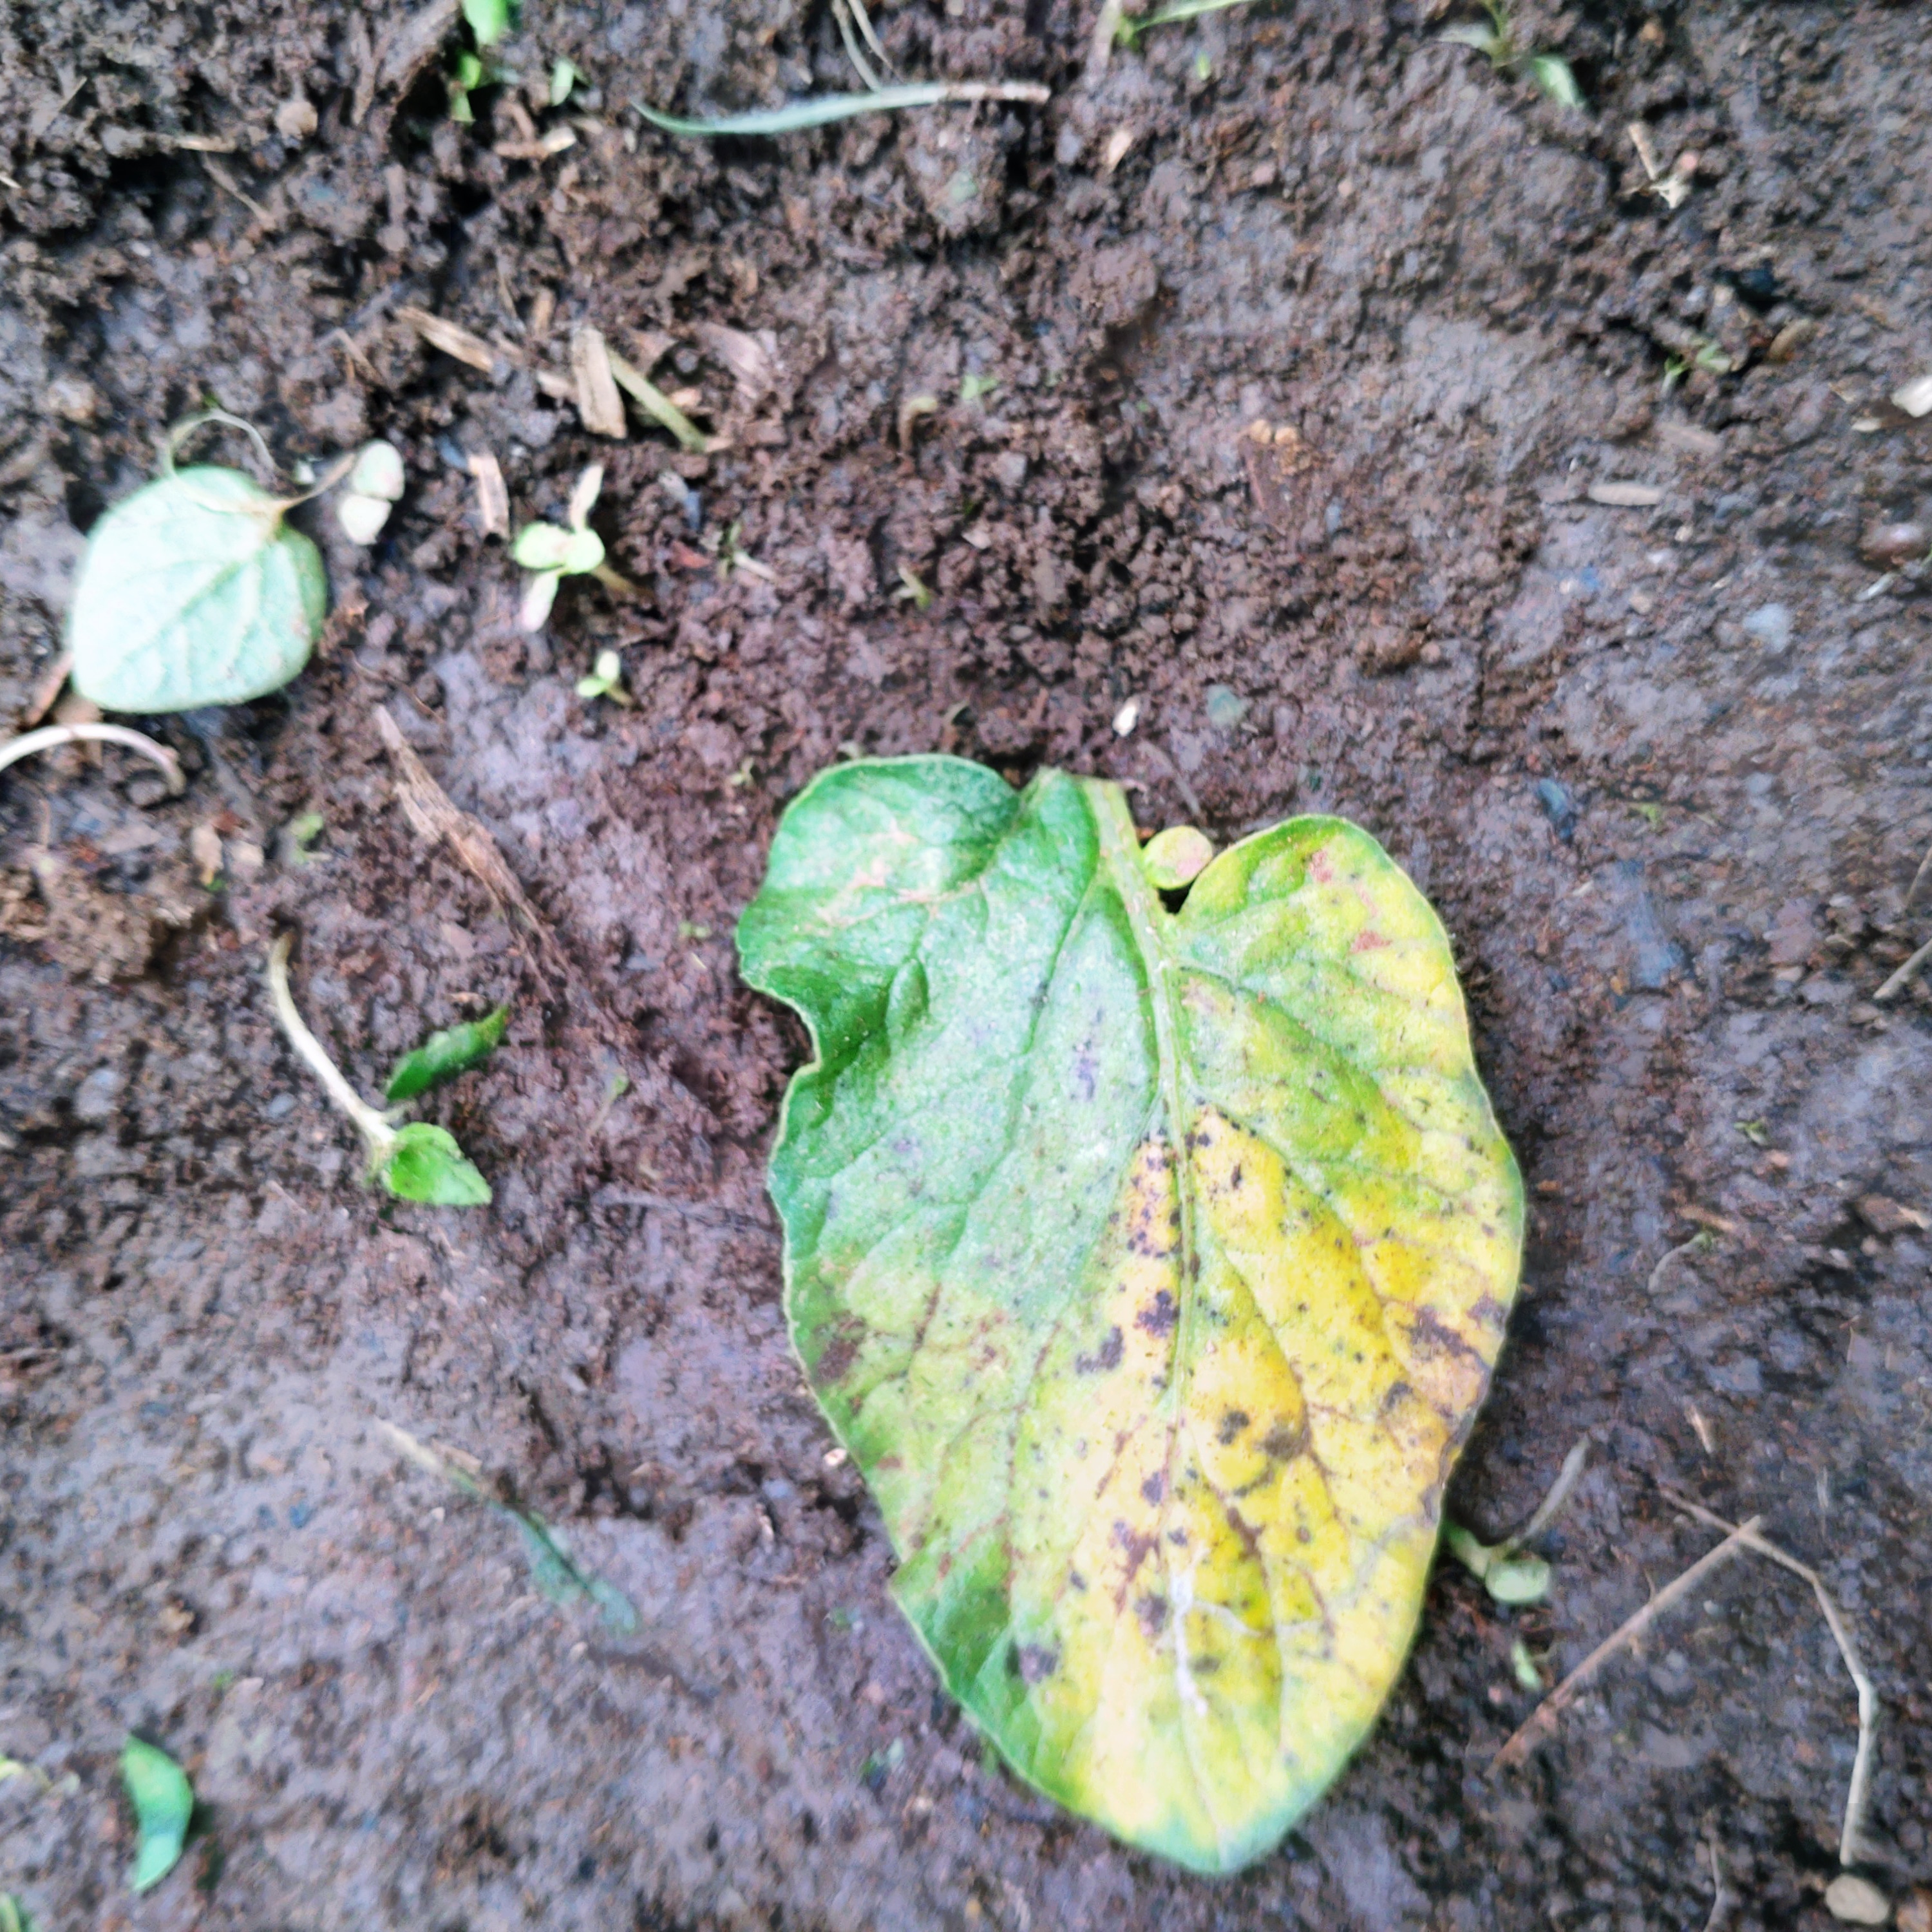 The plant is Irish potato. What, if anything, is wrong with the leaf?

late blight
